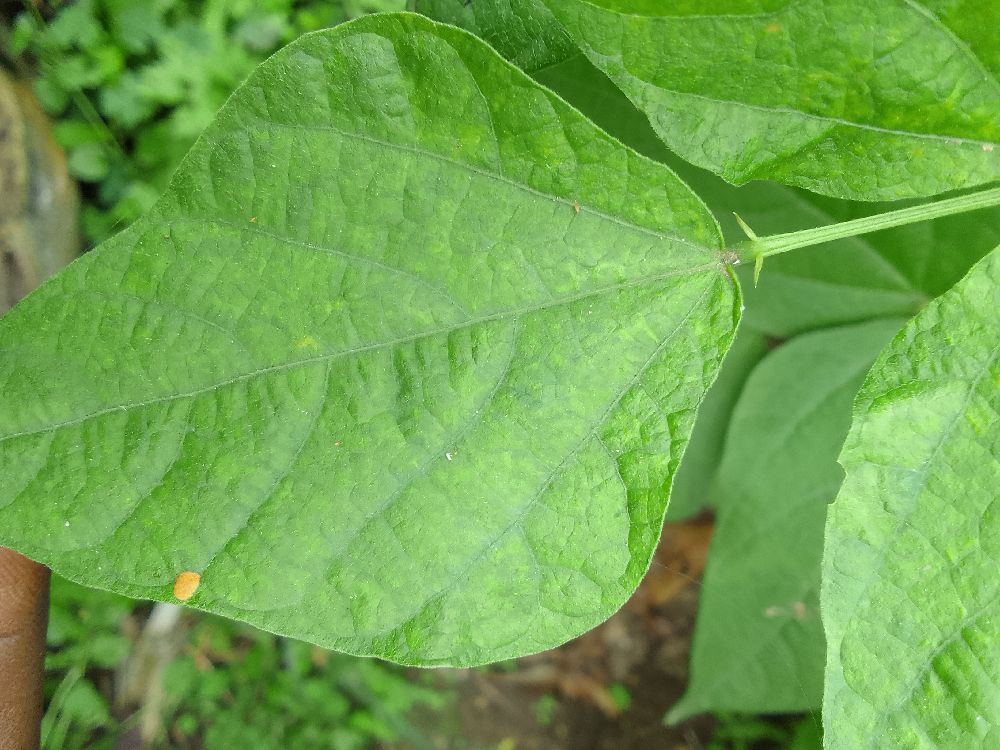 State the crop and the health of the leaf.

common bean, healthy
